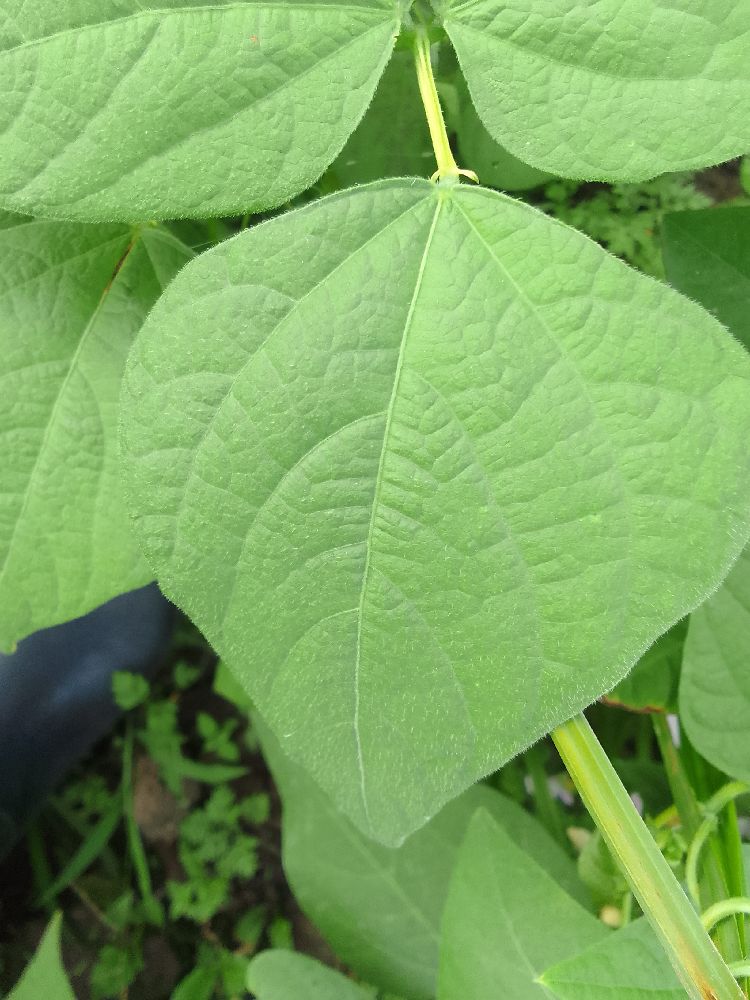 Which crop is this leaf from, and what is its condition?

common bean, healthy
